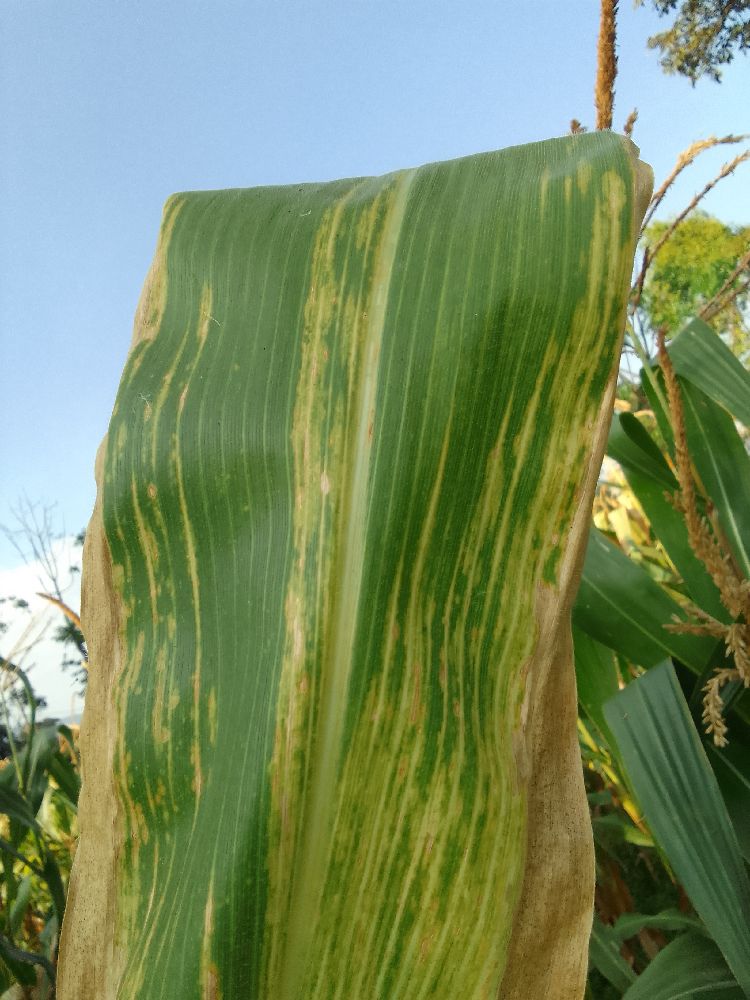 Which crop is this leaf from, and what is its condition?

maize, maize lethal necrosis
